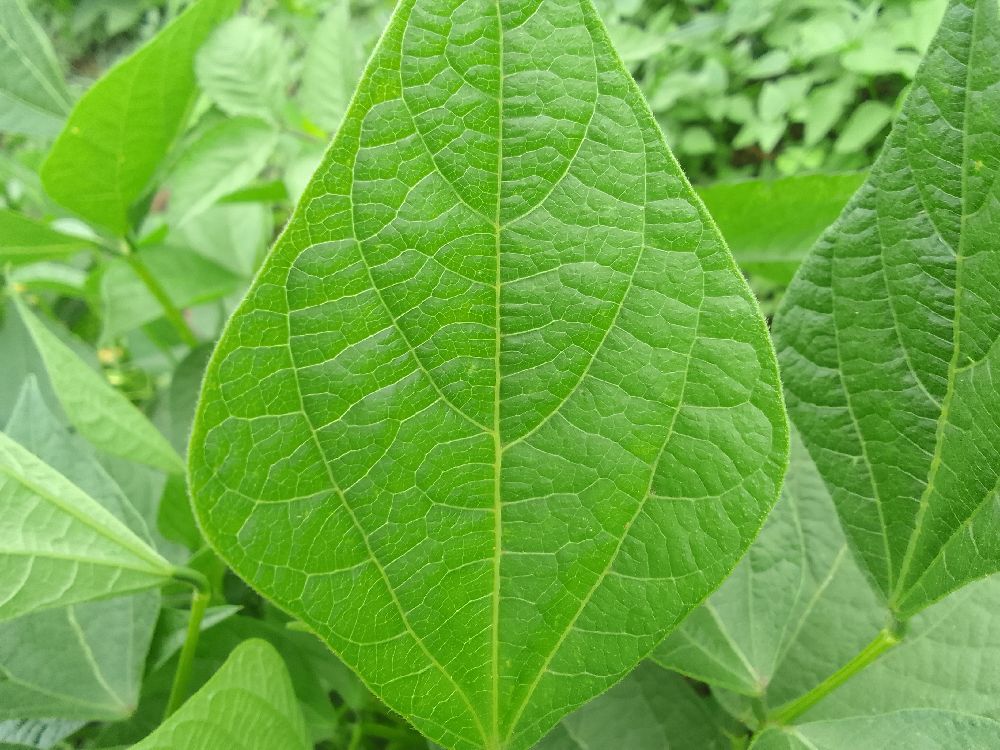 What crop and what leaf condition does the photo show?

common bean, healthy
